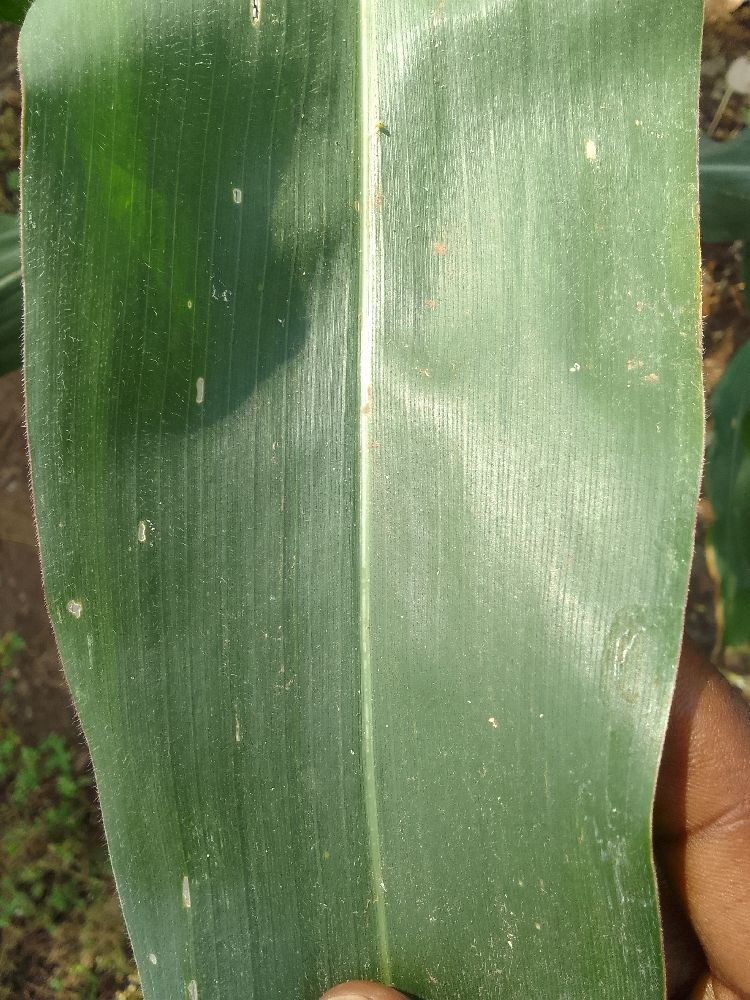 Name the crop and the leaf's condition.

maize, healthy
